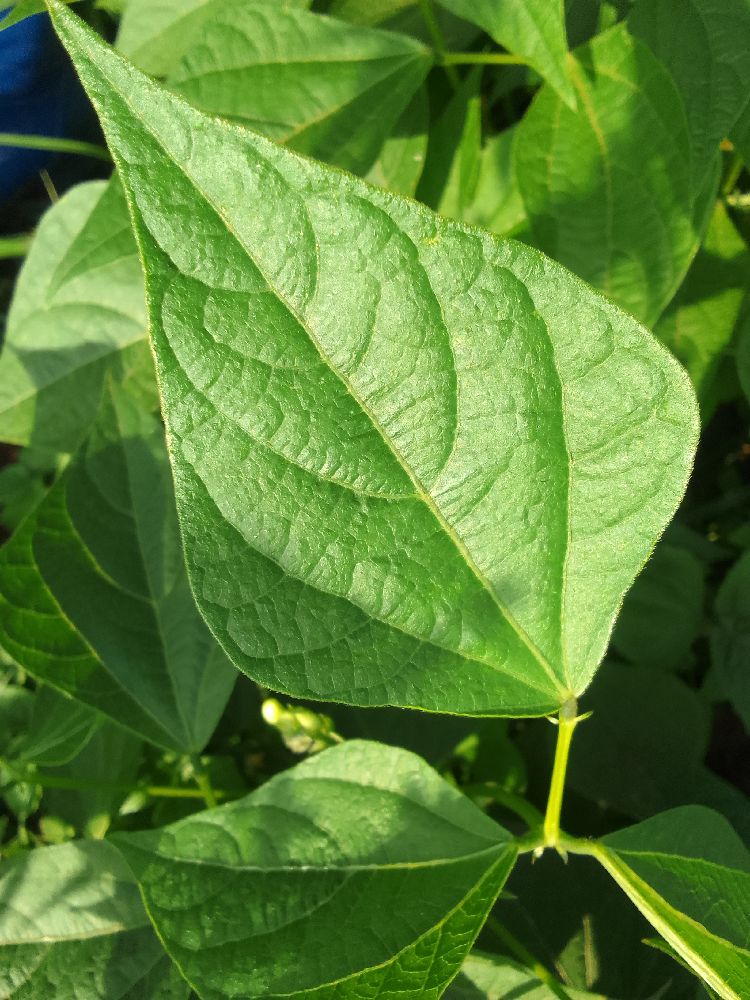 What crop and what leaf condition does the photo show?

common bean, healthy
